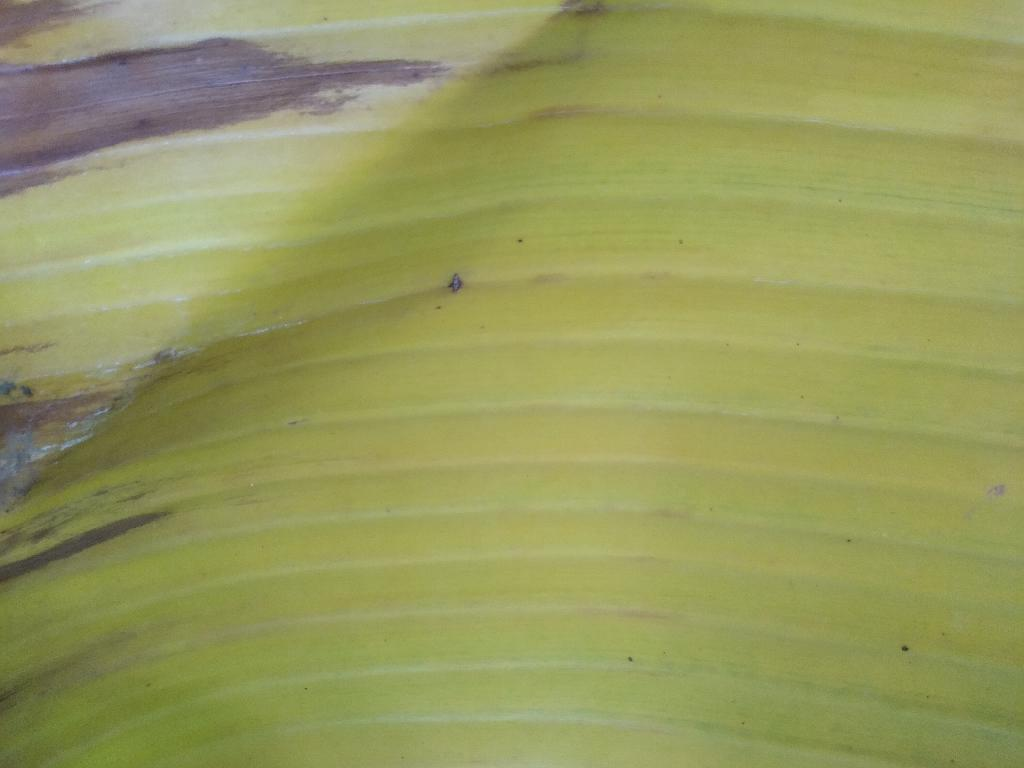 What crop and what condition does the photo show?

banana, fusarium wilt race 1
